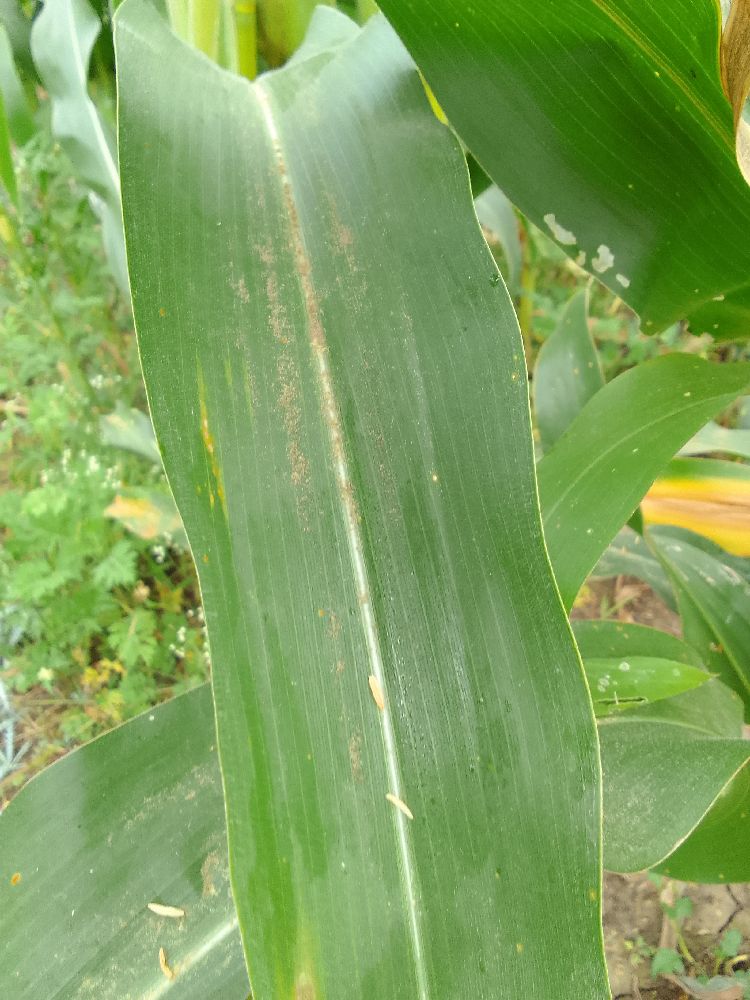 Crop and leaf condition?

maize, healthy
